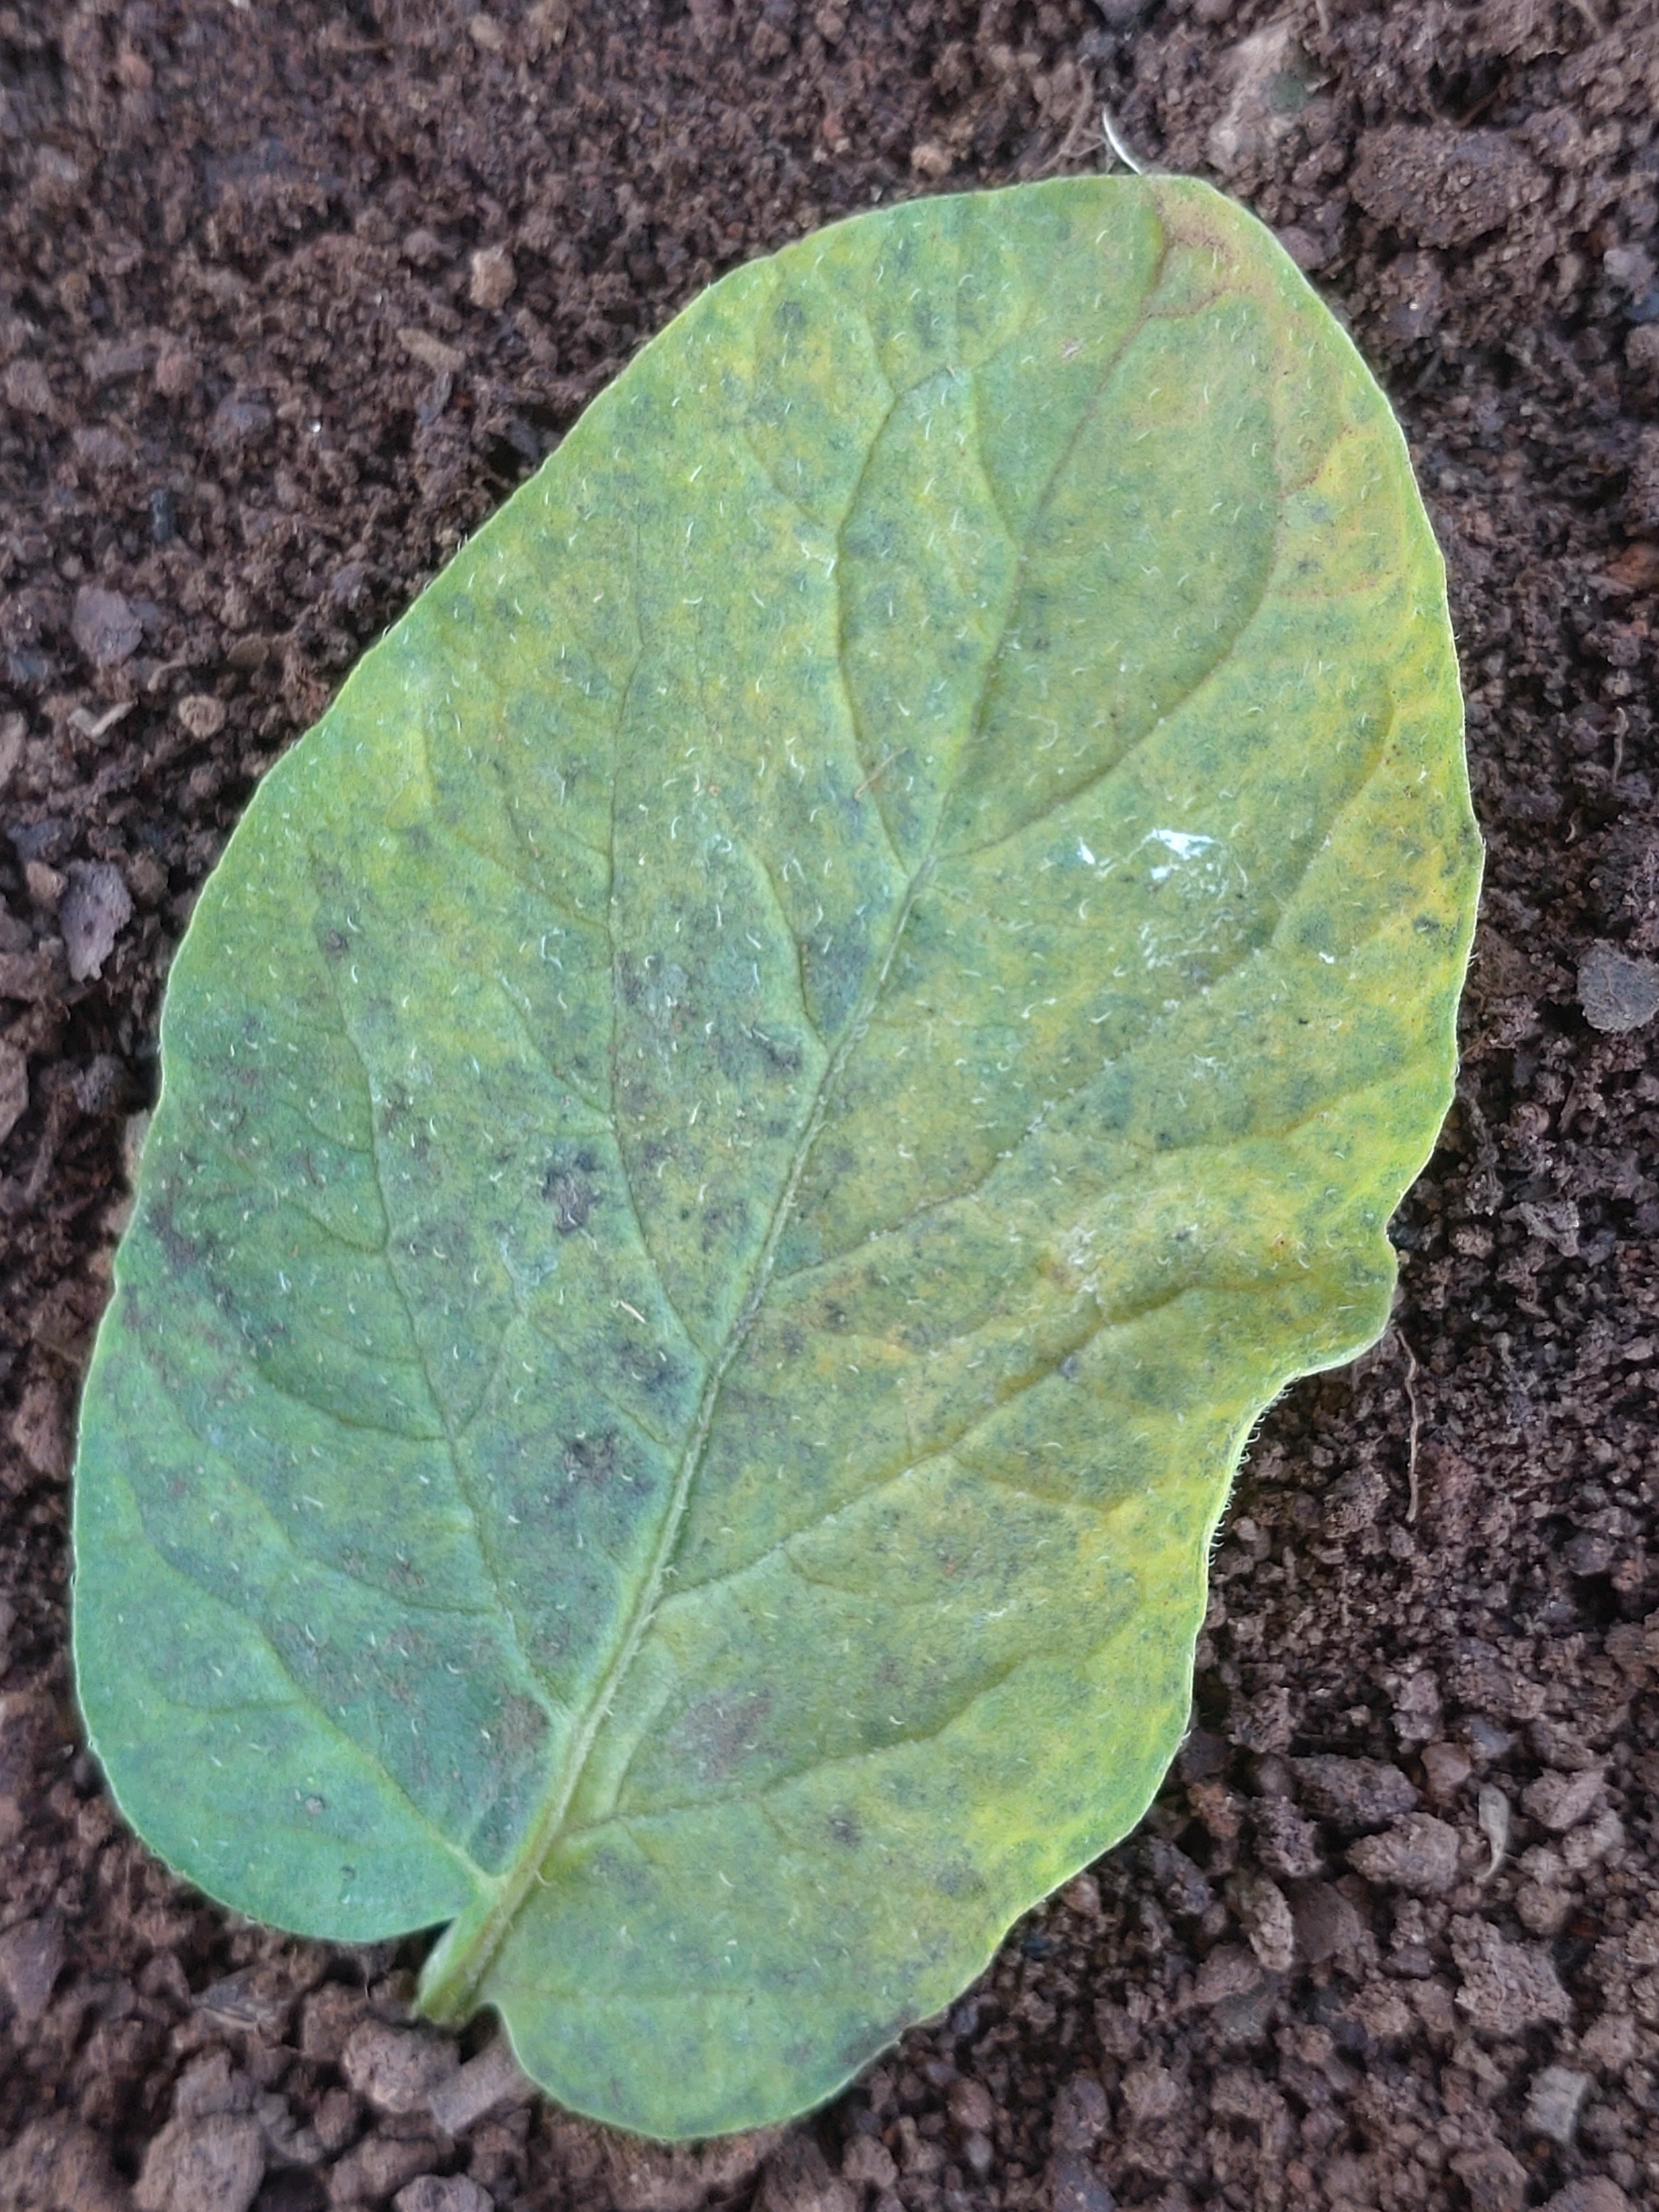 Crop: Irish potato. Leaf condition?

late blight
